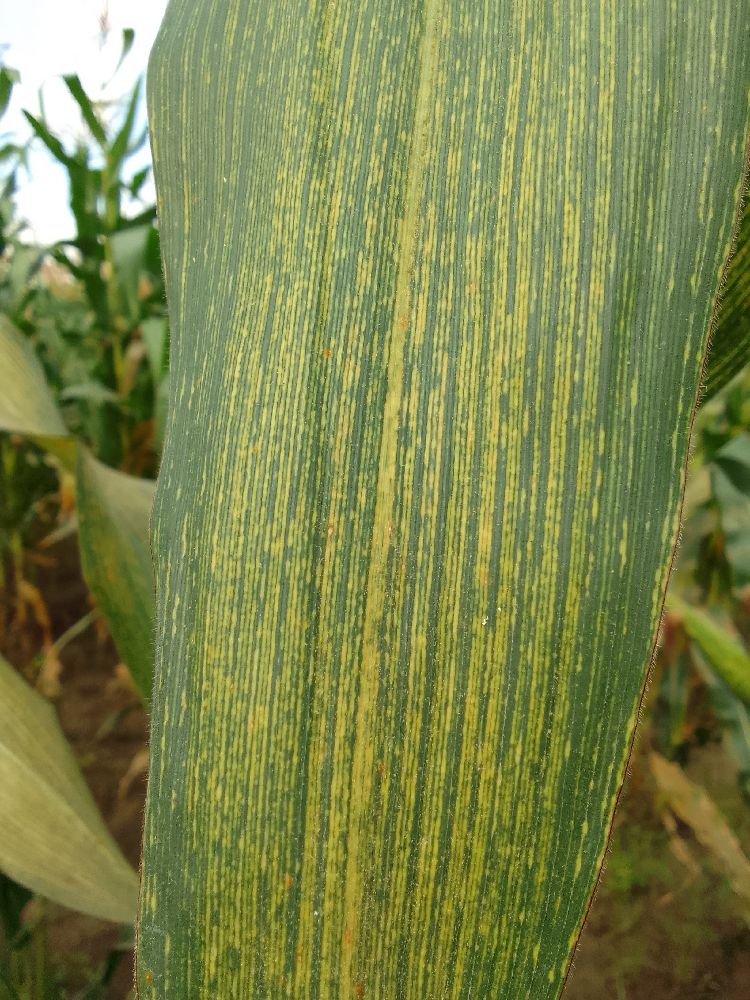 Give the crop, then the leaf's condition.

maize, maize streak virus
